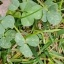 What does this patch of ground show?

unstructured weed
